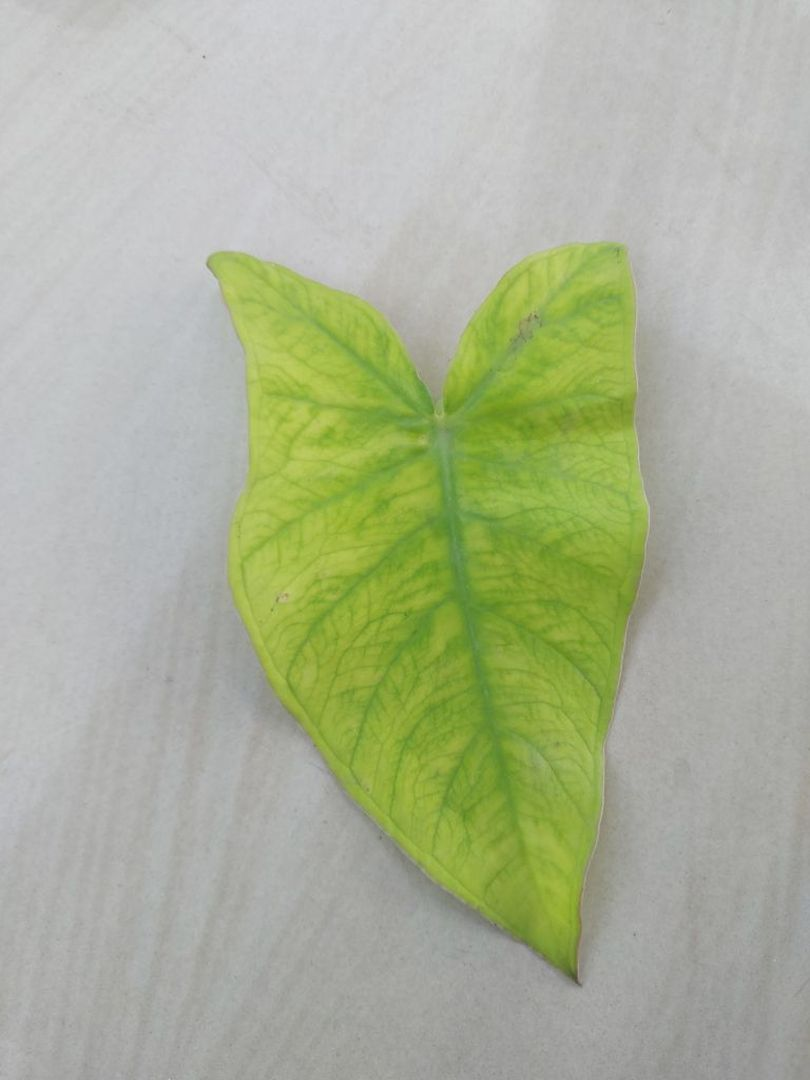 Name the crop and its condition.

taro, mosaic
